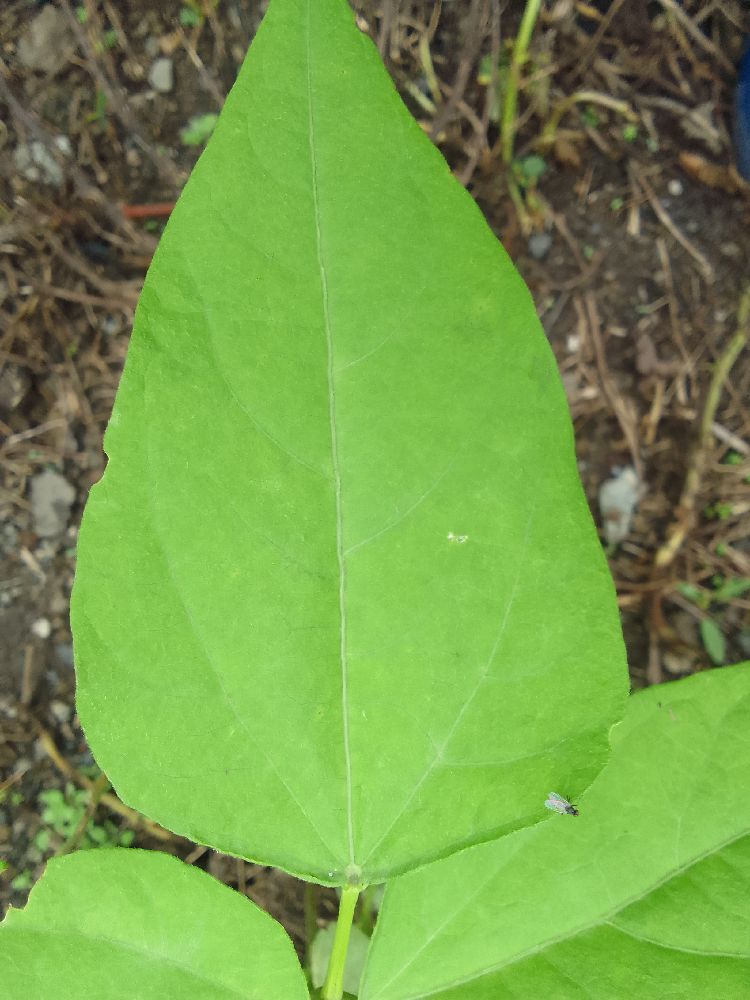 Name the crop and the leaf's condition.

common bean, healthy
